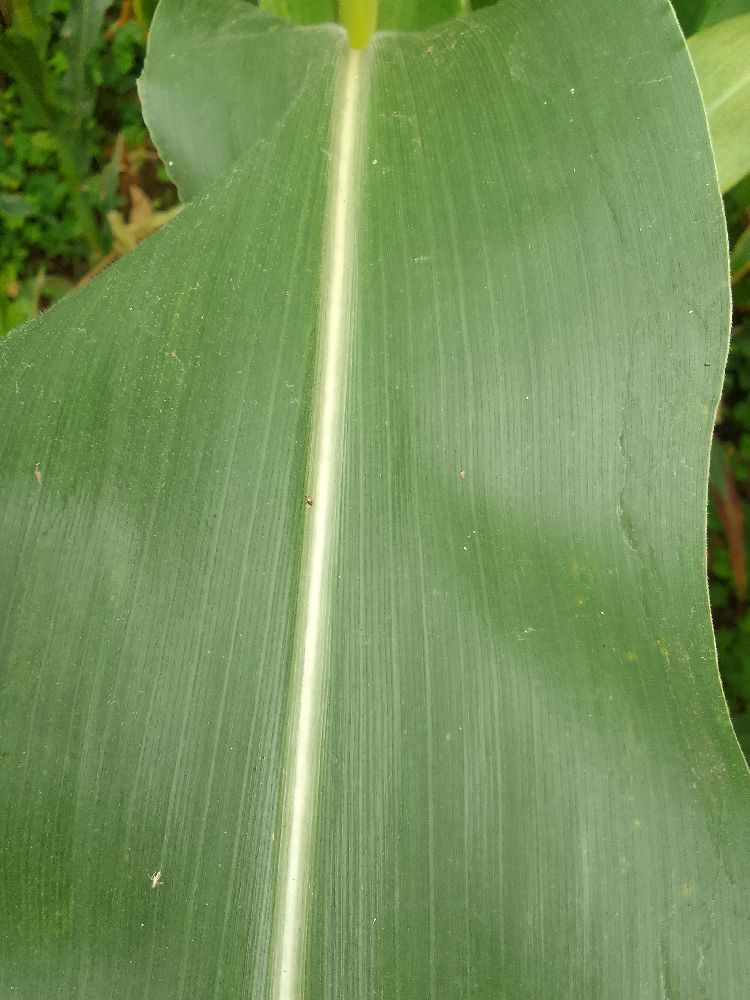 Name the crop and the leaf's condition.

maize, healthy
